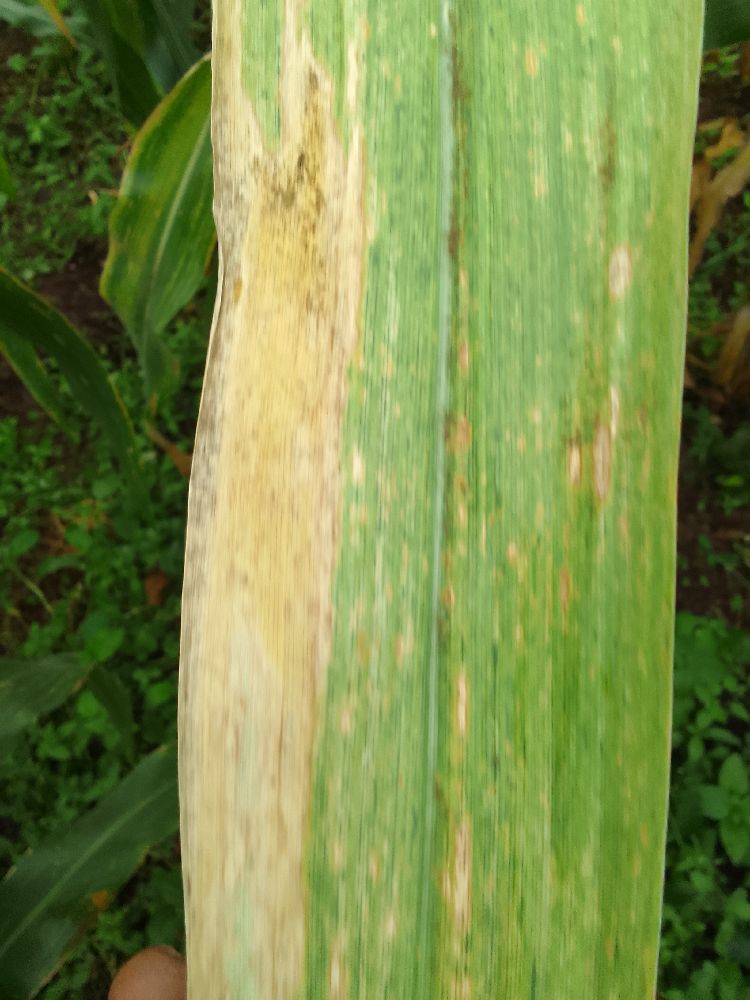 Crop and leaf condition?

maize, maize lethal necrosis
